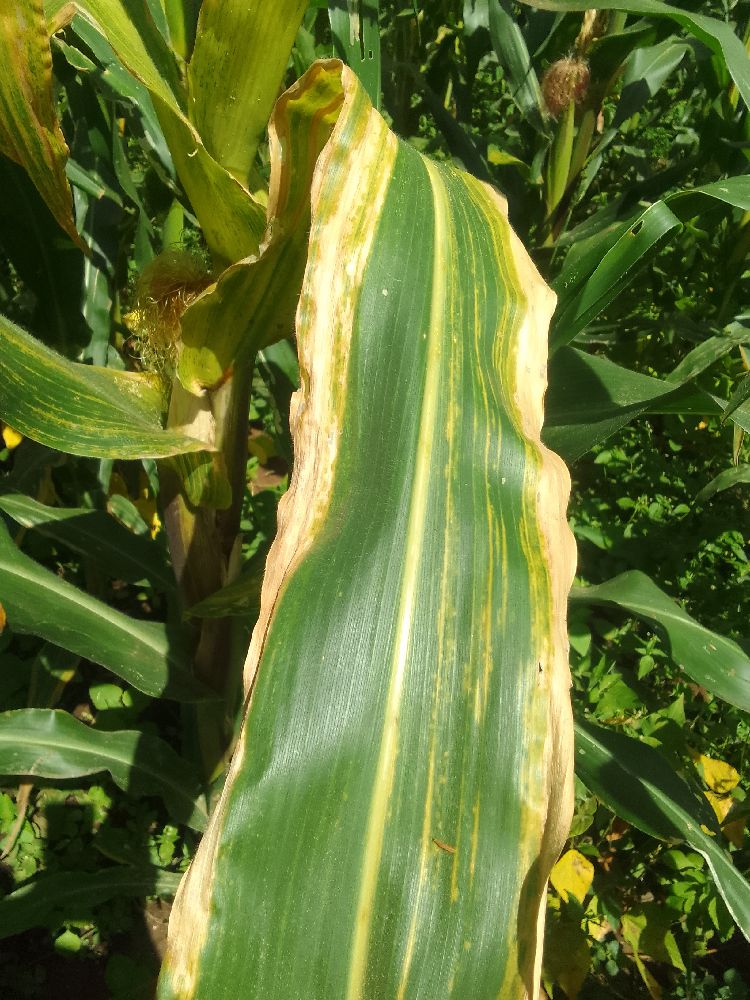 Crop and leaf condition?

maize, maize lethal necrosis
